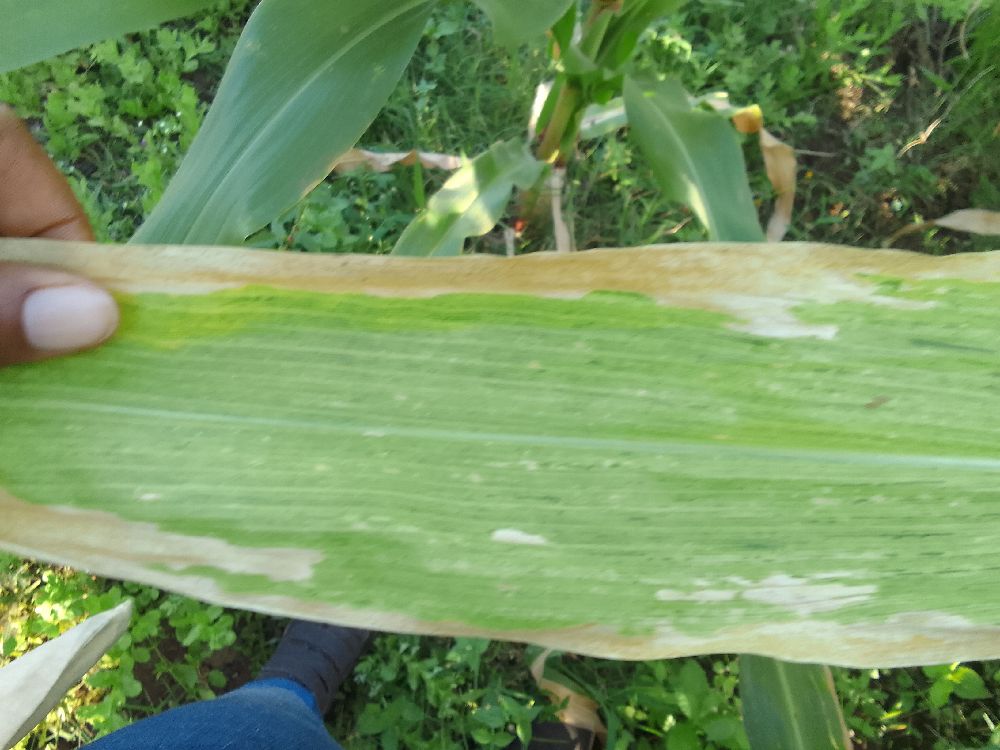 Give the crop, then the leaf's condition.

maize, maize lethal necrosis
